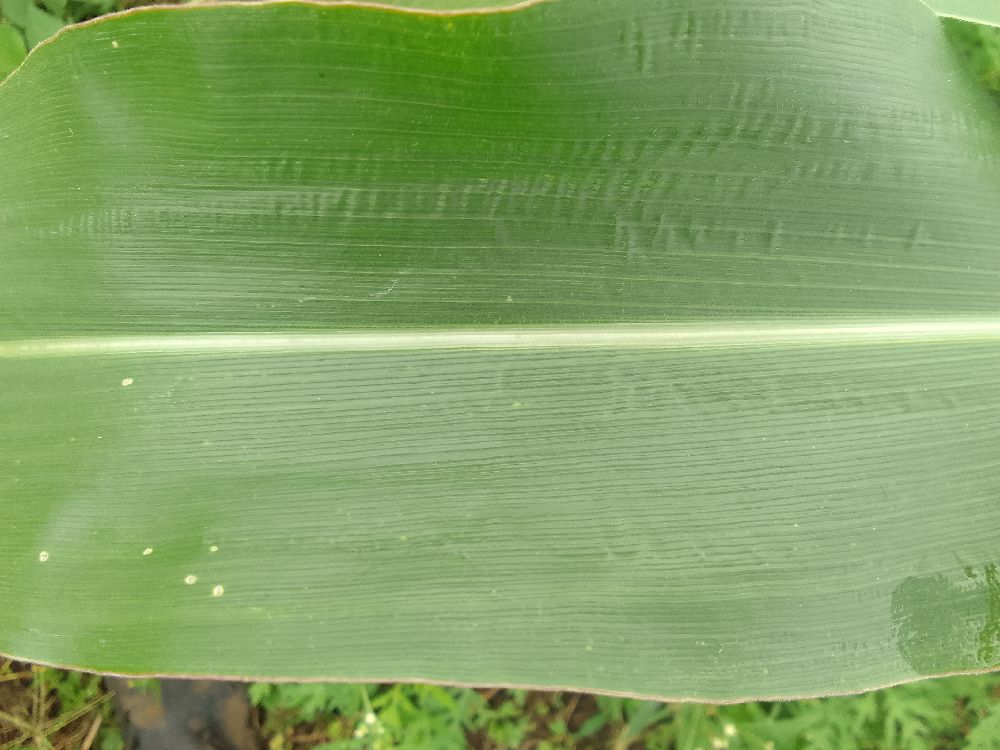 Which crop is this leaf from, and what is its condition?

maize, healthy
